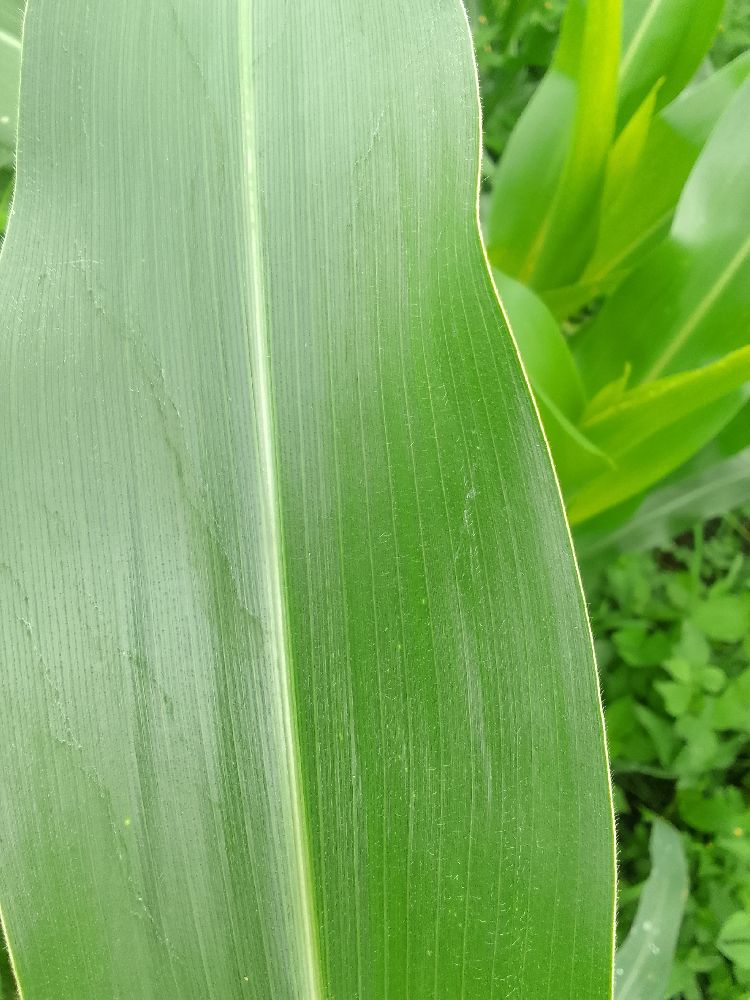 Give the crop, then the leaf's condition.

maize, healthy
